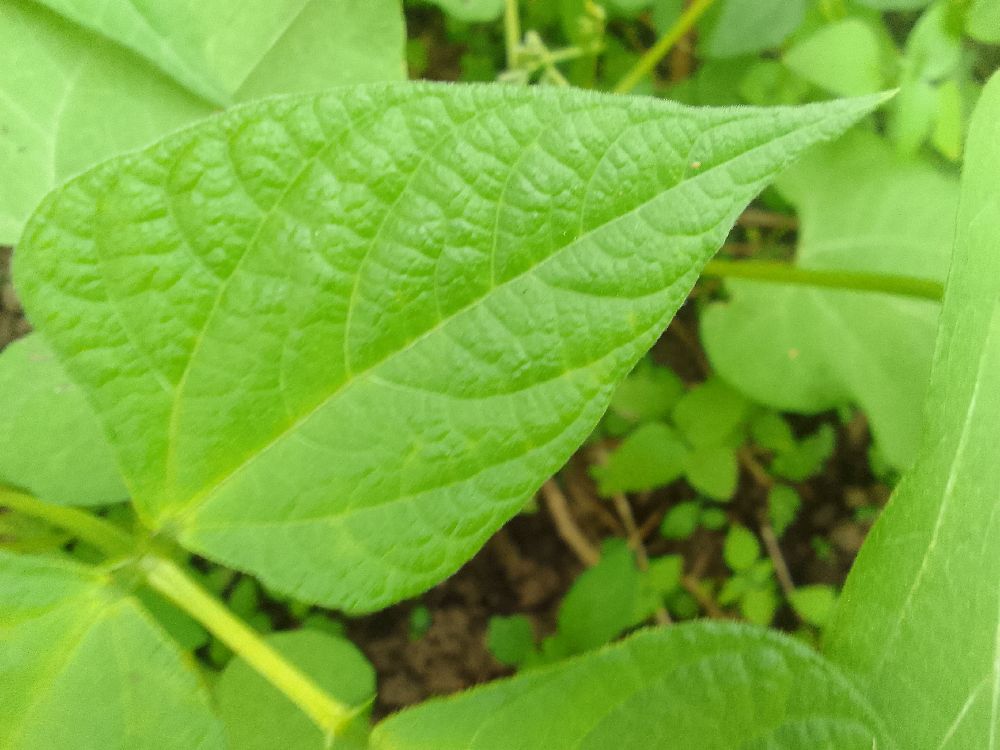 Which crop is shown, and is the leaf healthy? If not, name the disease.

common bean, healthy
